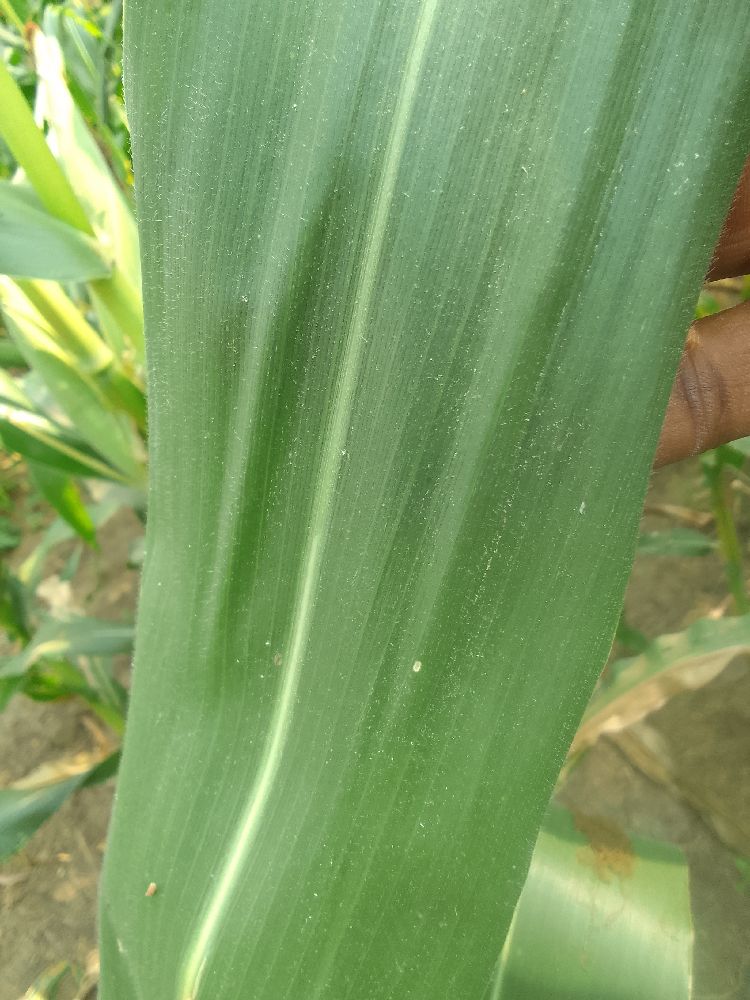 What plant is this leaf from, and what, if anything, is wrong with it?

maize, healthy
